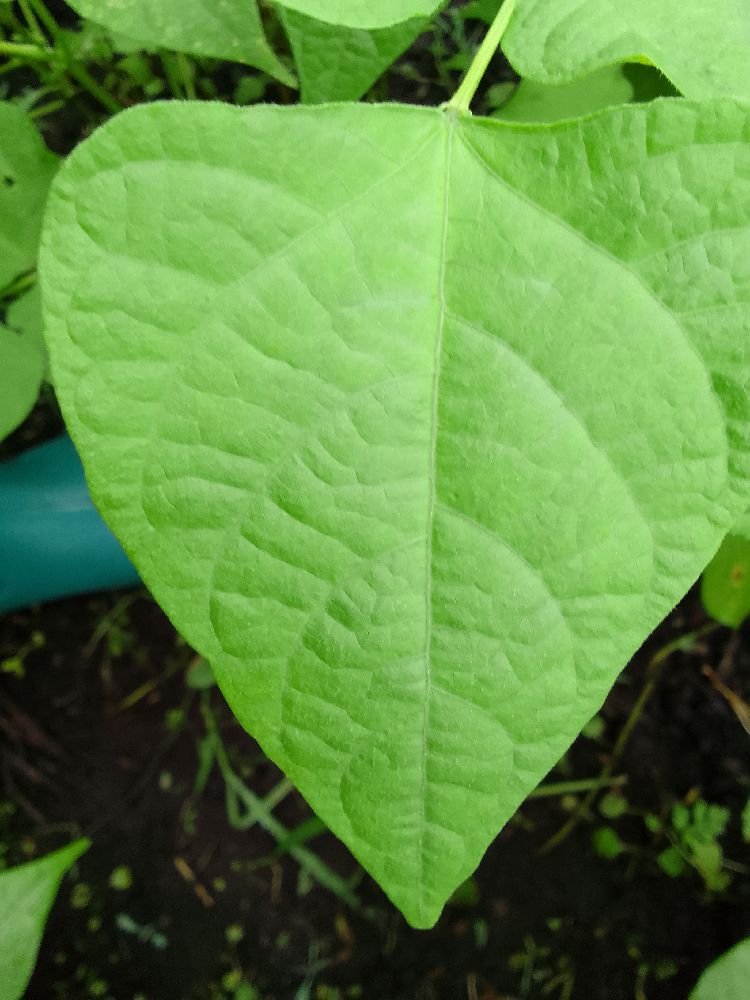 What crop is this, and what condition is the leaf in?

common bean, healthy
